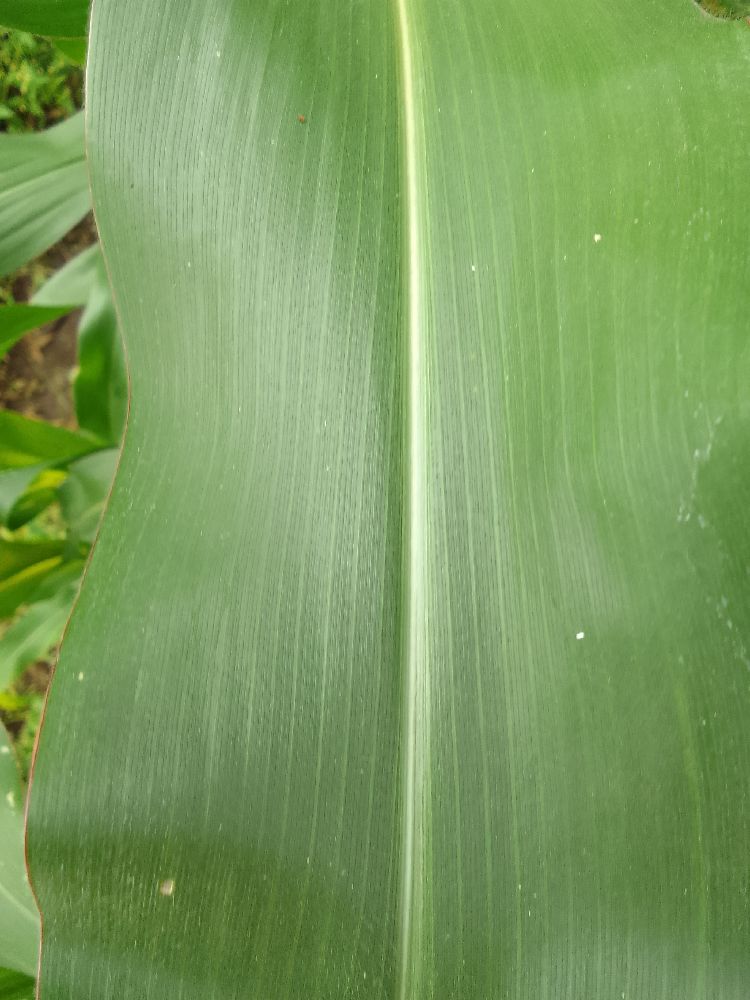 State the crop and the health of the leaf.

maize, healthy
